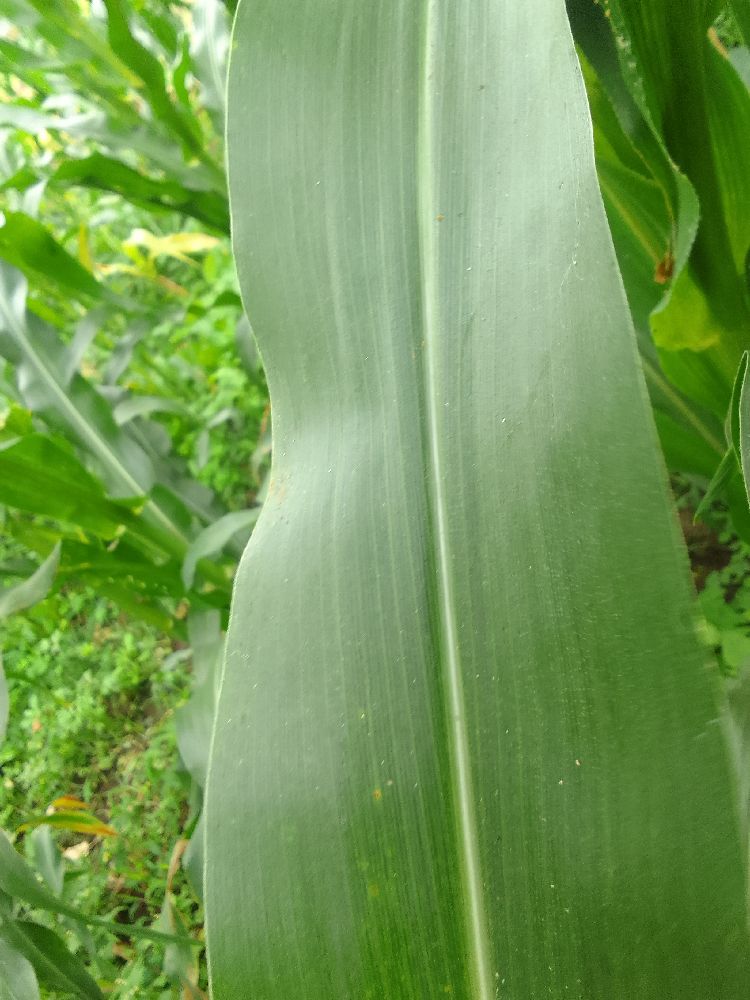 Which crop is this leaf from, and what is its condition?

maize, healthy
